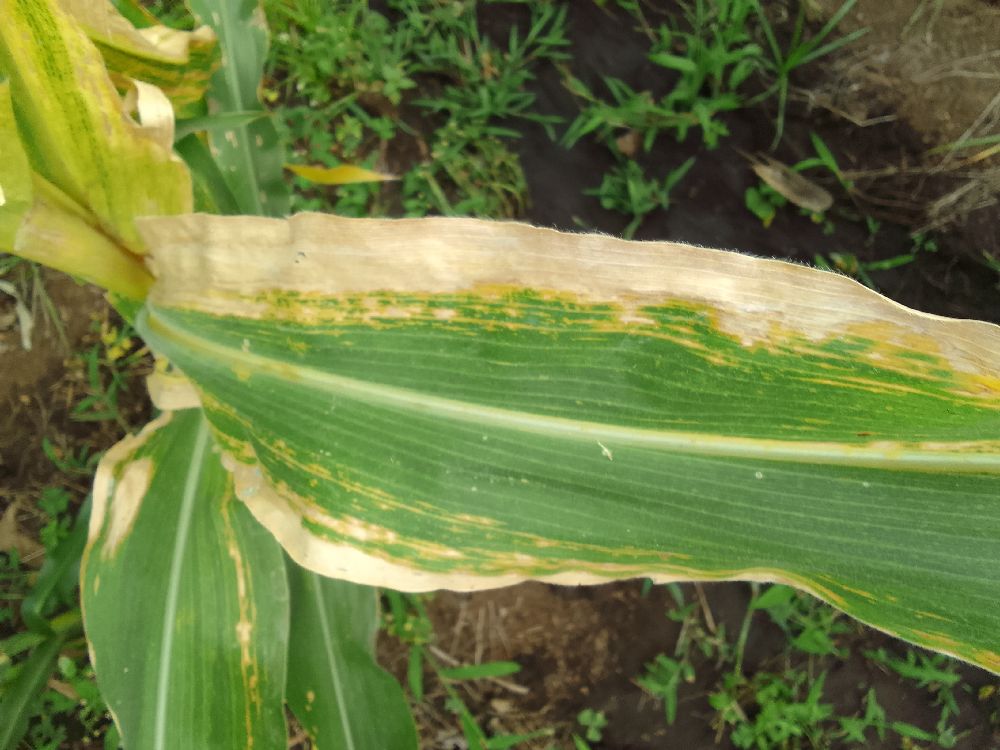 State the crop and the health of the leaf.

maize, maize lethal necrosis
